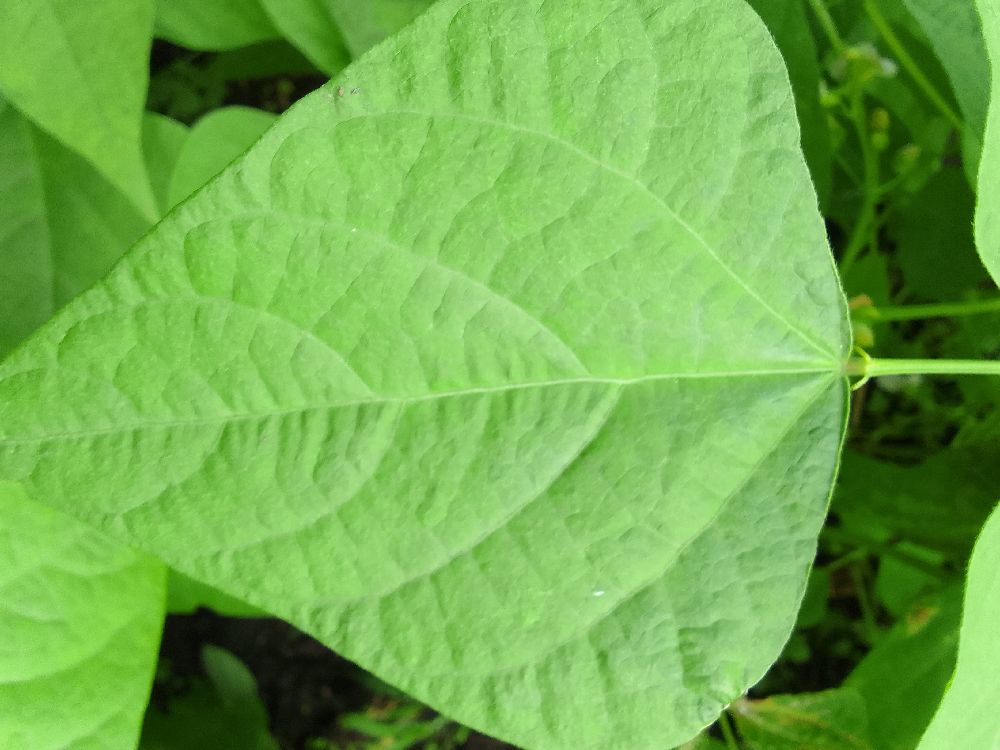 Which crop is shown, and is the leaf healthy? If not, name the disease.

common bean, healthy
